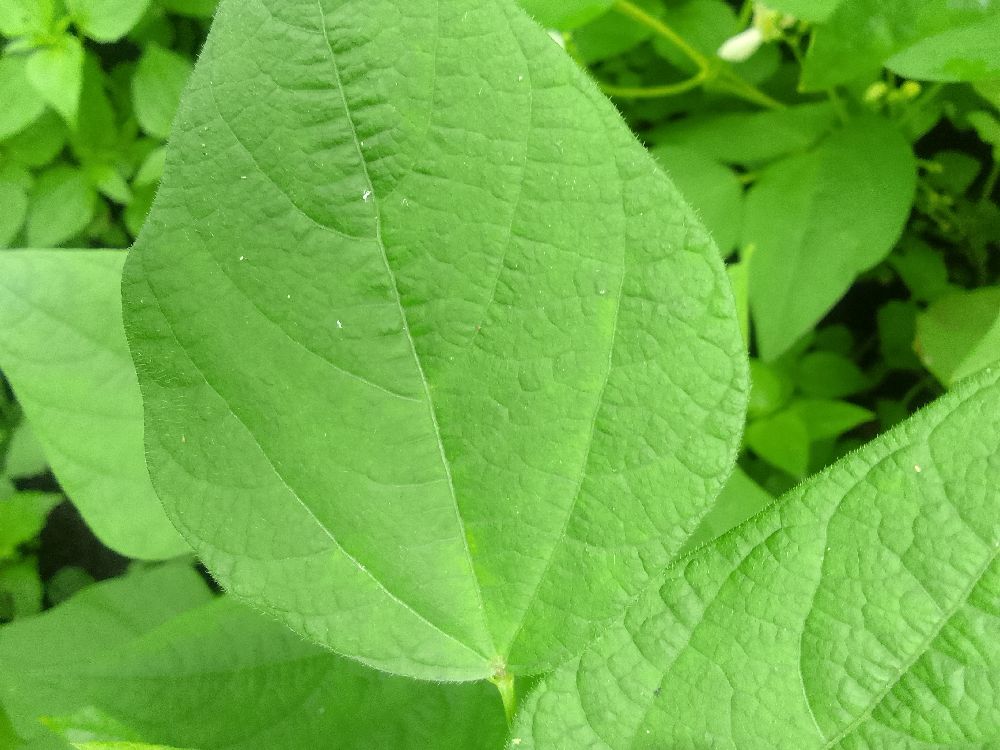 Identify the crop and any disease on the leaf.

common bean, healthy
